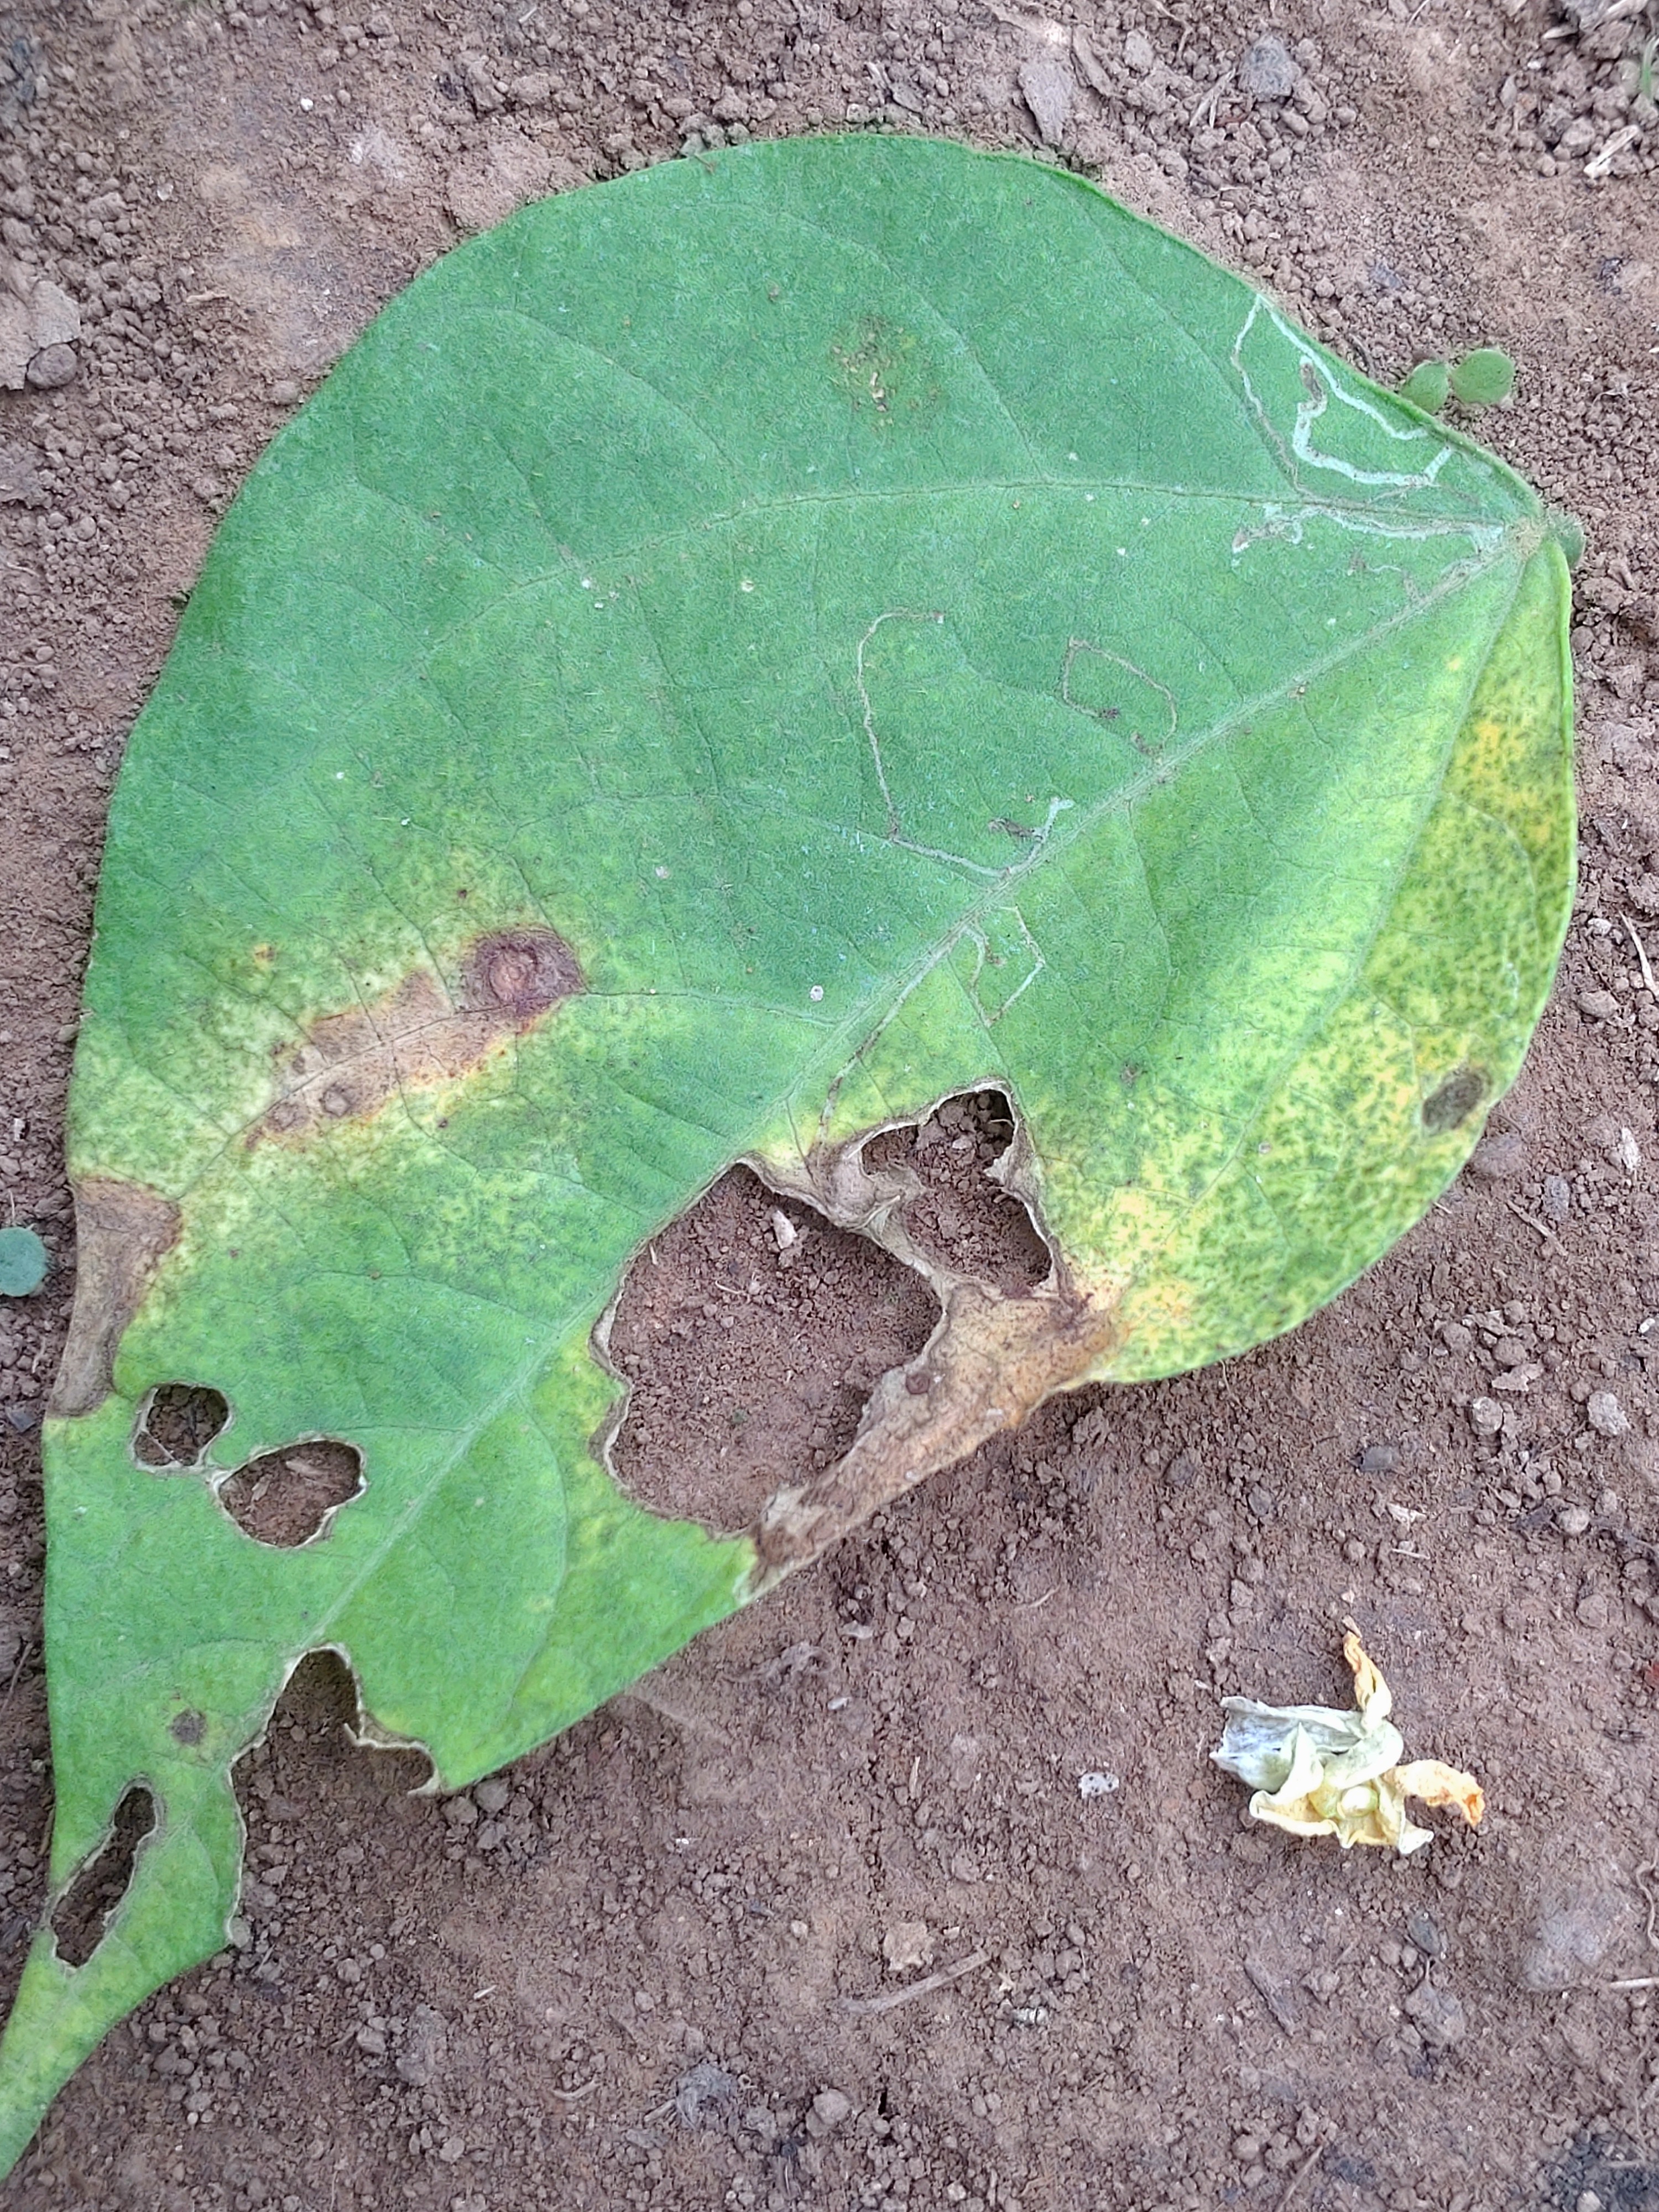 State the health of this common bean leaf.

anthracnose
